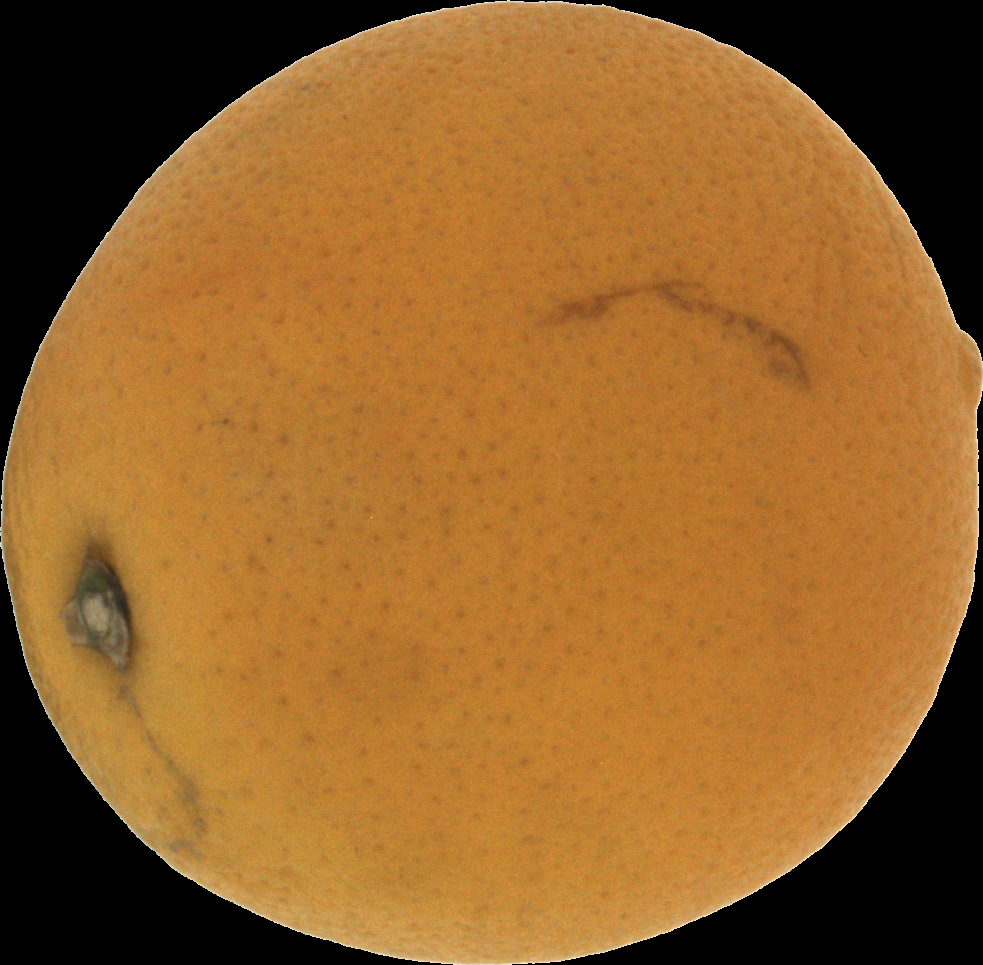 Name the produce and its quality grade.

orange, bad
